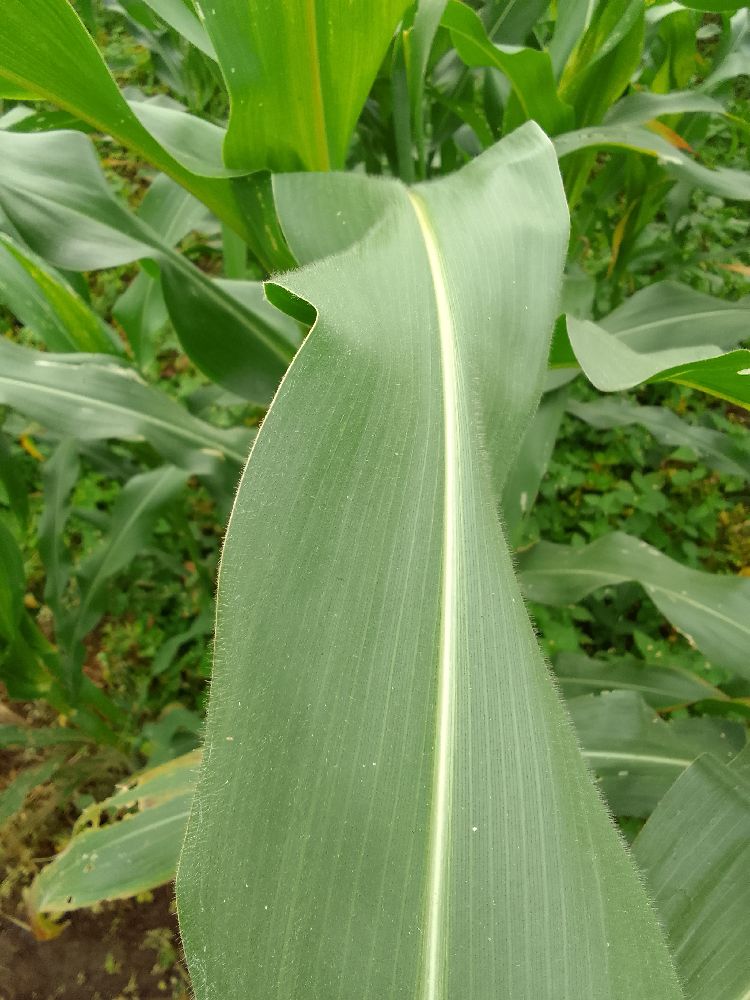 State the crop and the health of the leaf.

maize, healthy
